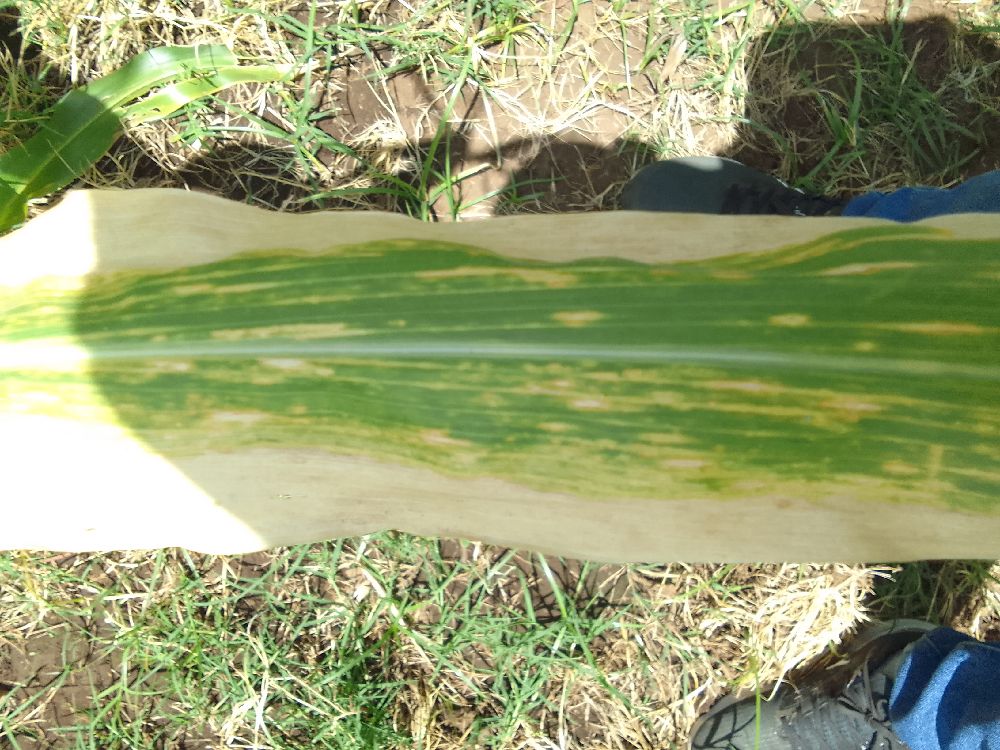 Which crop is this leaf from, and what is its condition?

maize, maize lethal necrosis
